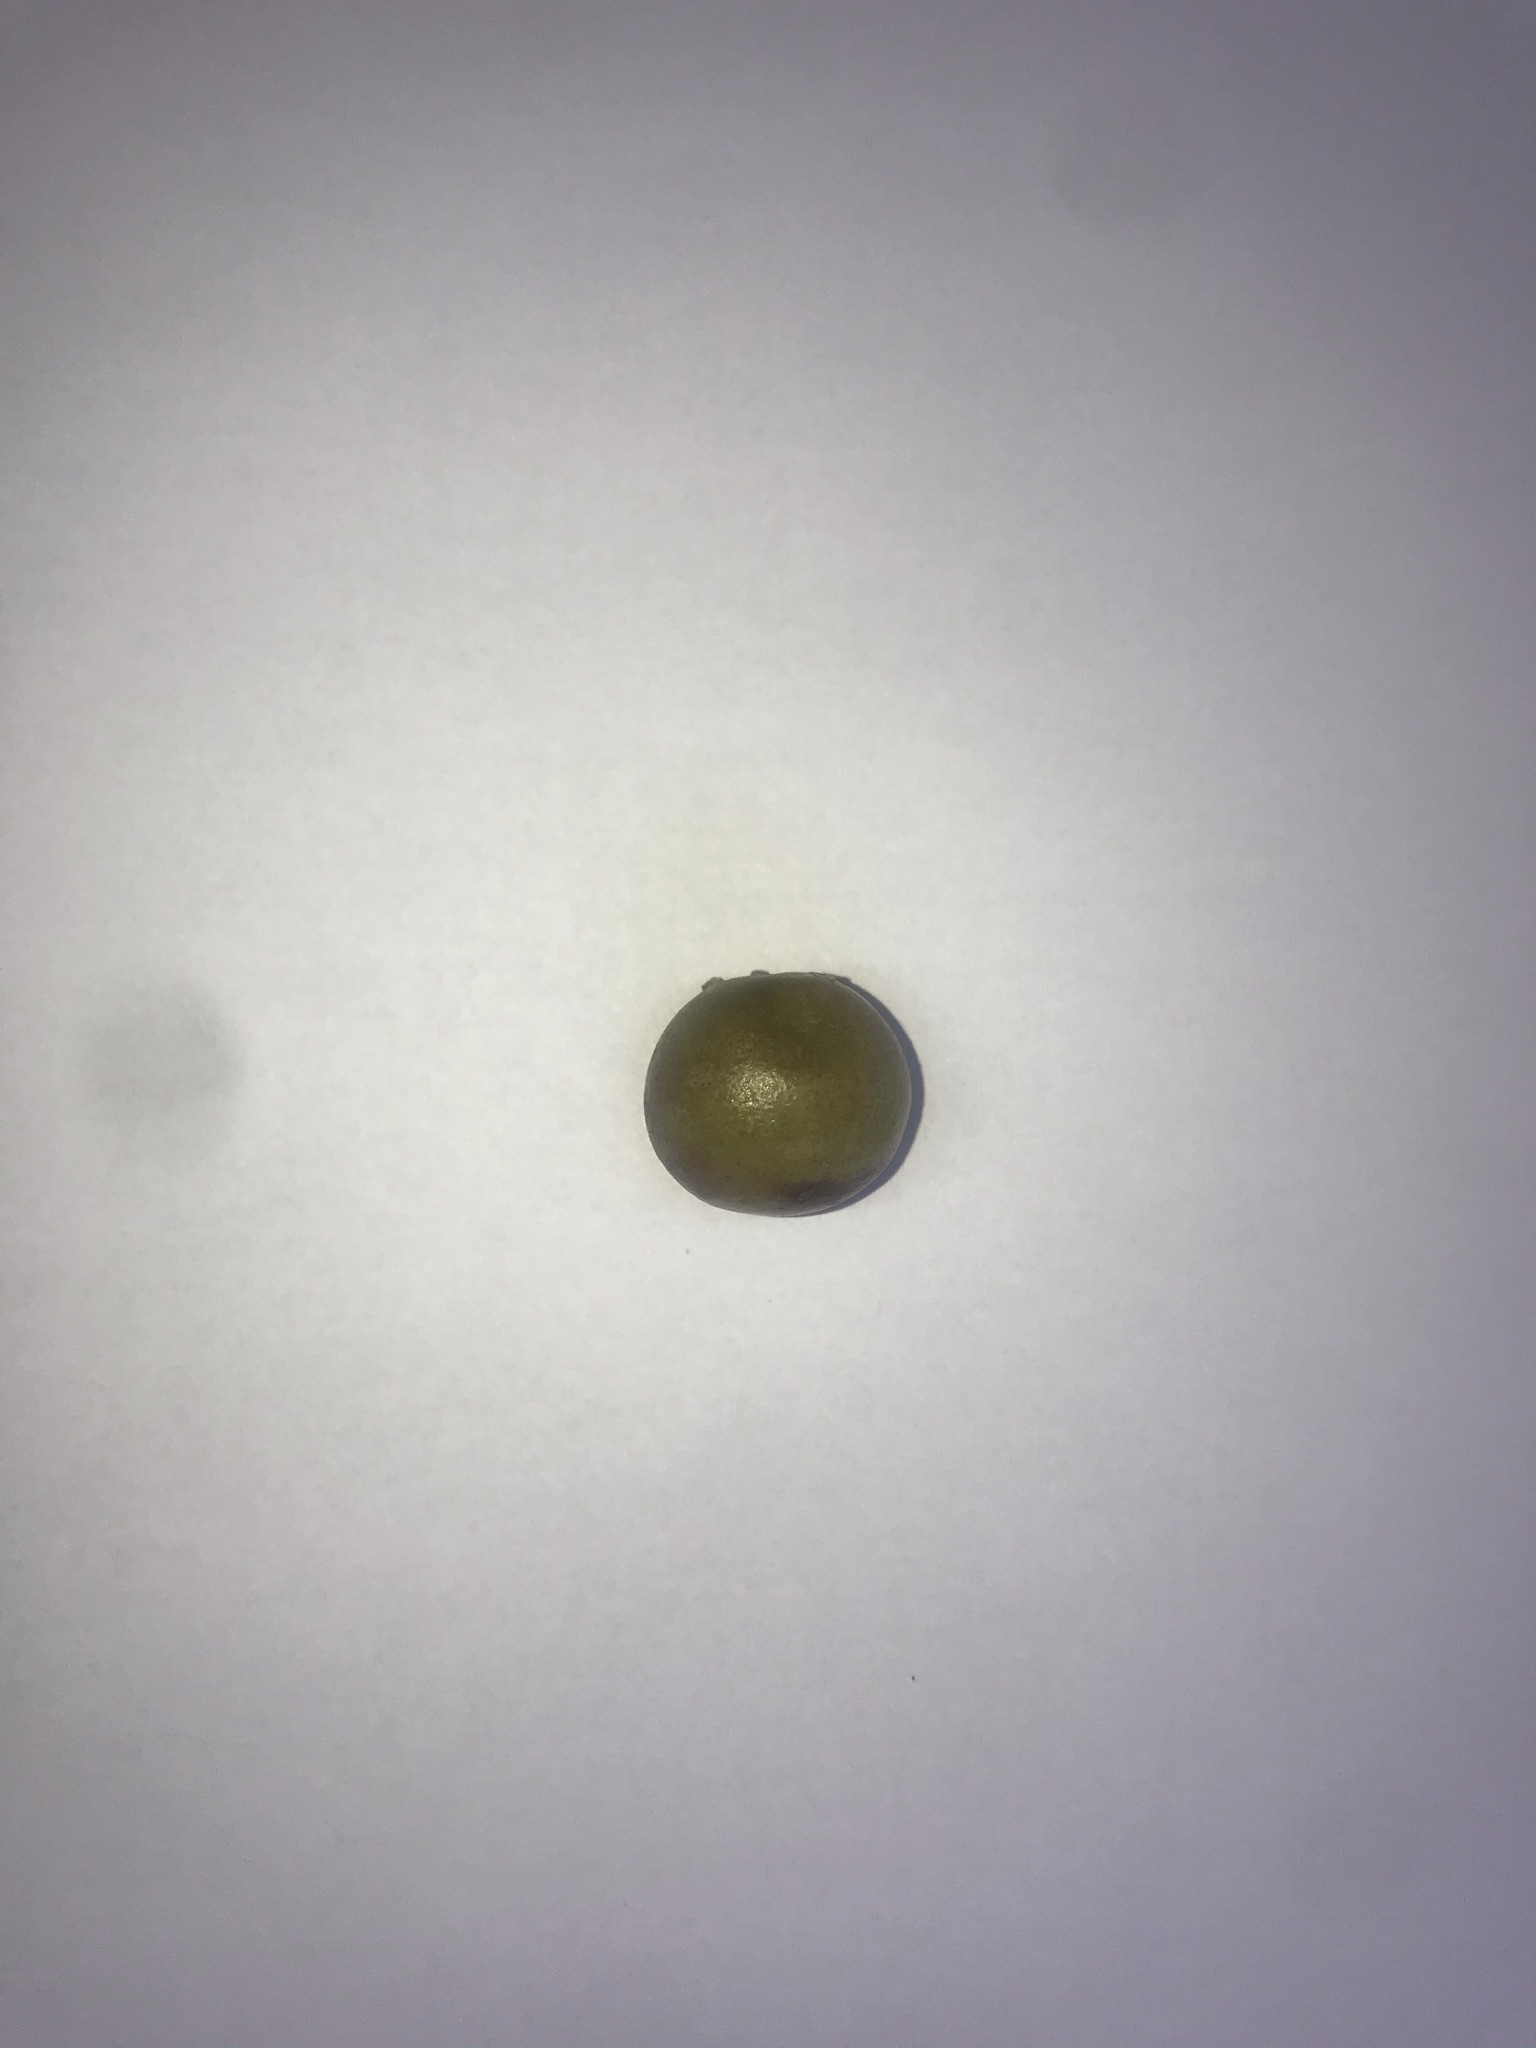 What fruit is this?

gabiroba
